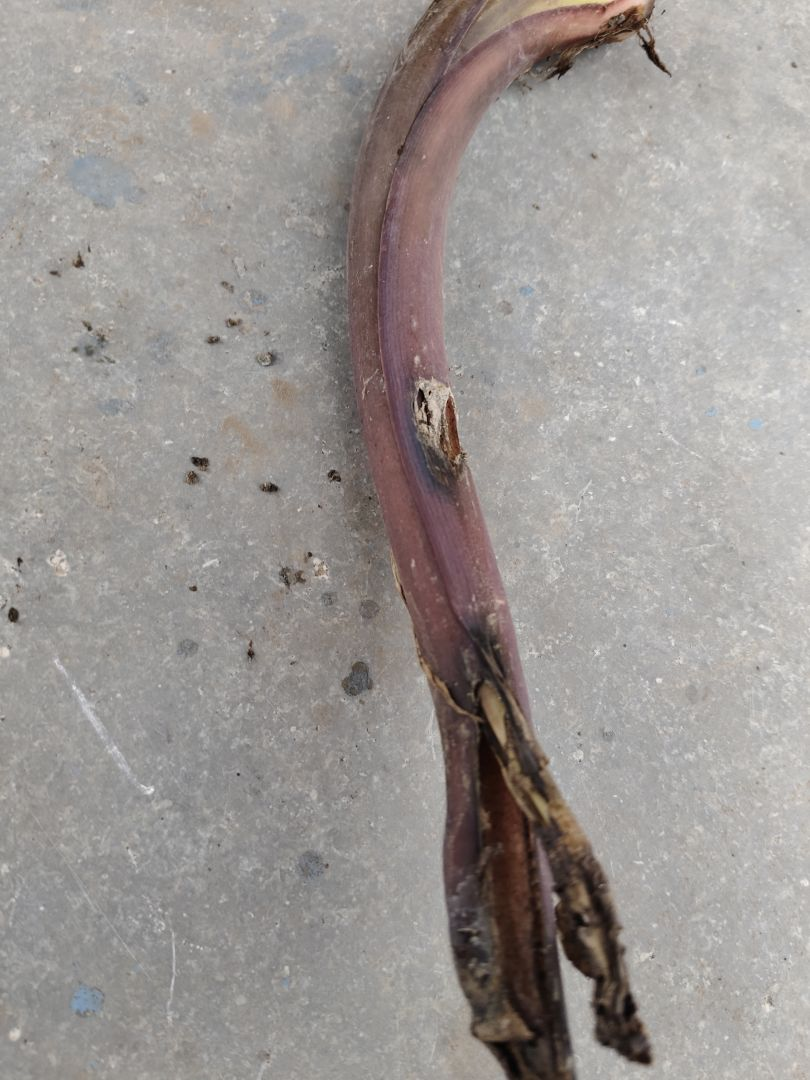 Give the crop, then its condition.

taro, root rot
